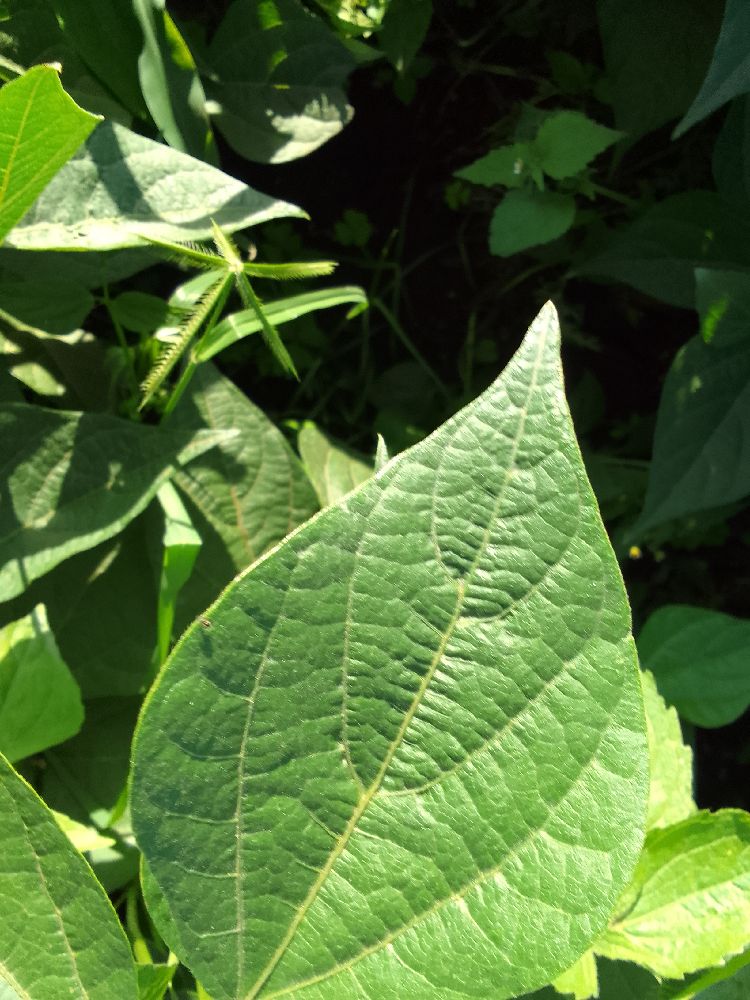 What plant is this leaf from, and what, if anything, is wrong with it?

common bean, healthy
